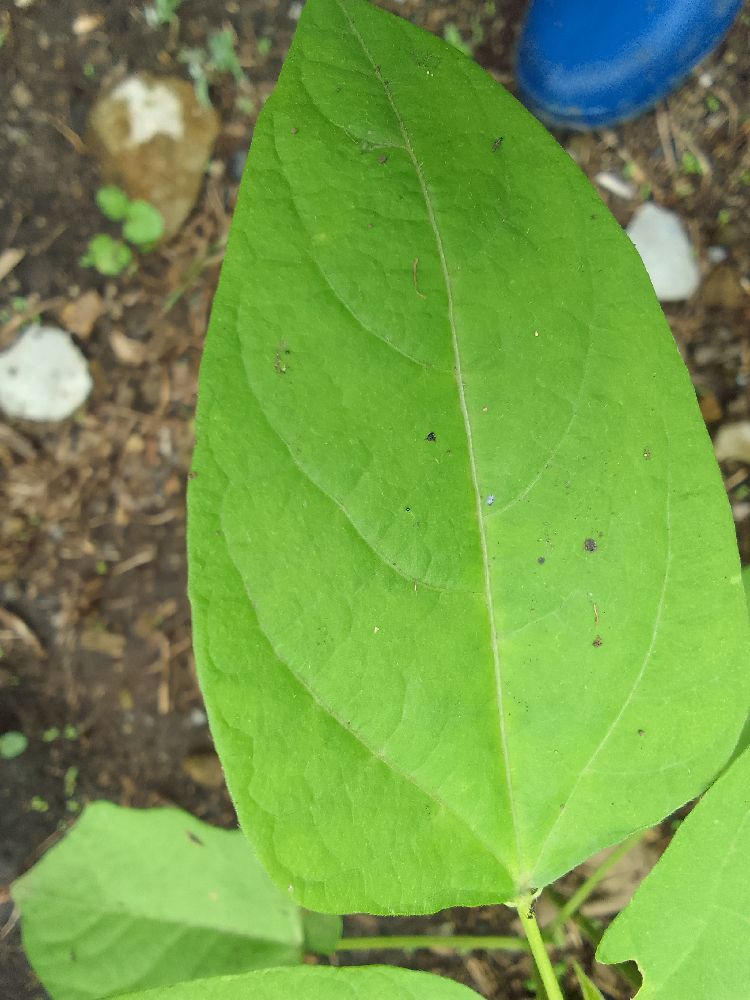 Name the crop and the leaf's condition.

common bean, healthy
